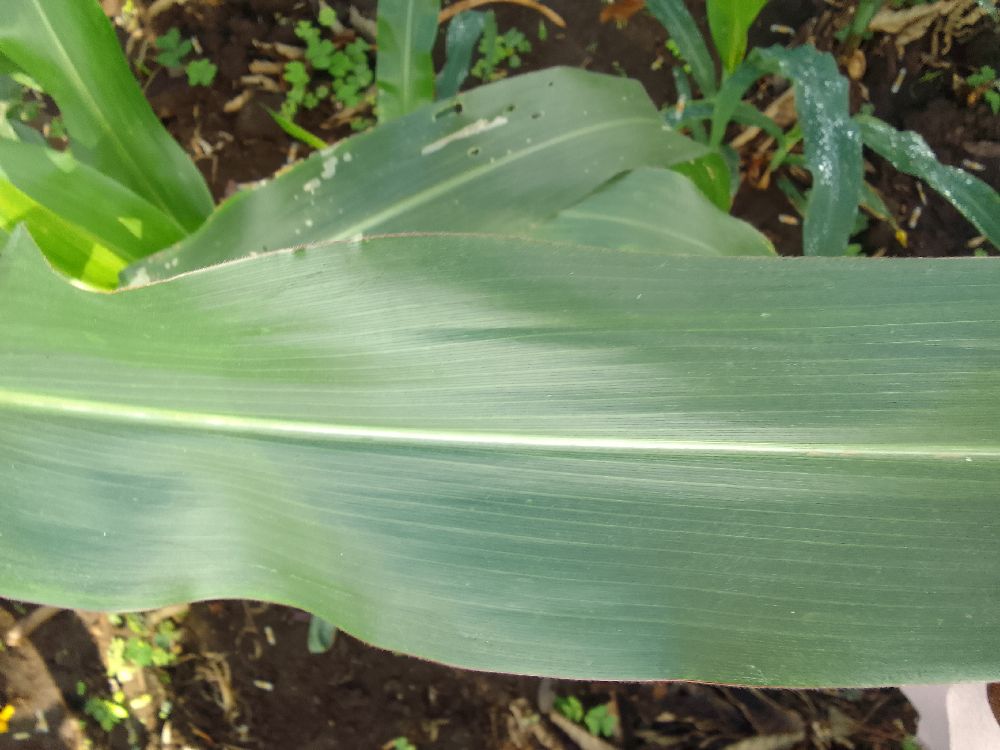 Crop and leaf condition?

maize, healthy
